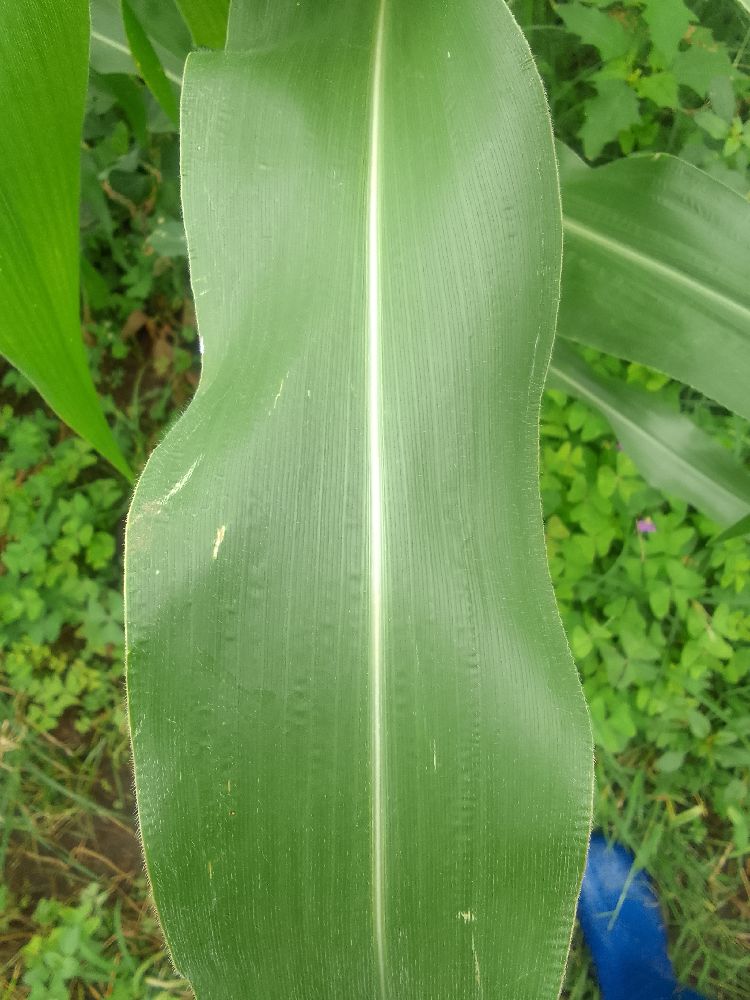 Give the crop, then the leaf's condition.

maize, healthy
